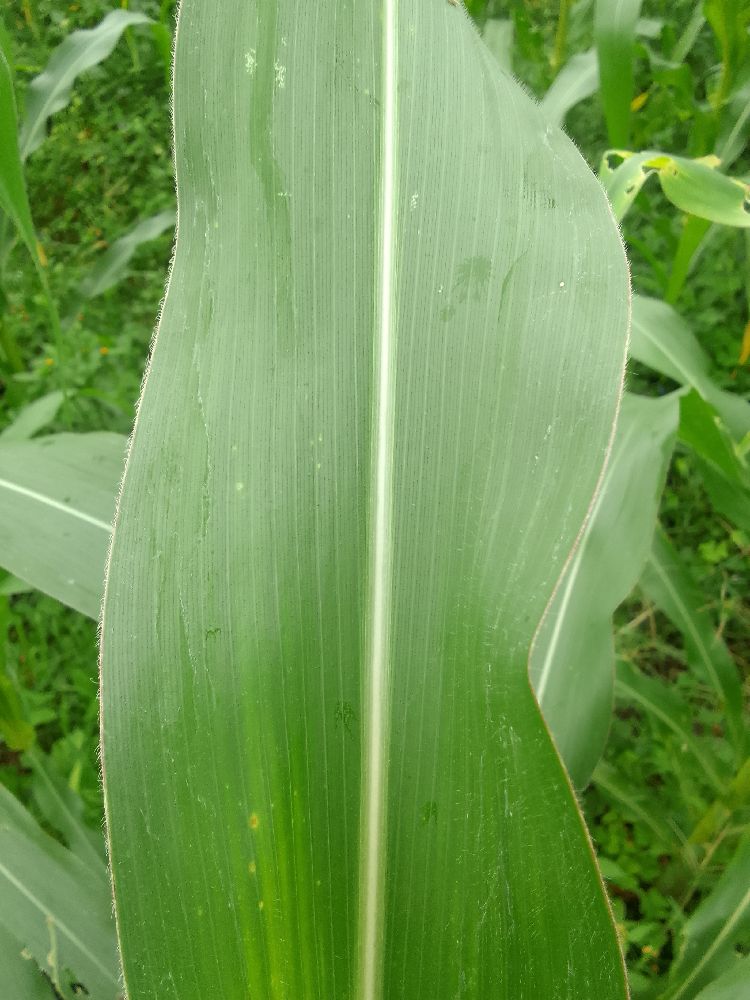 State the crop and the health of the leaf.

maize, healthy
